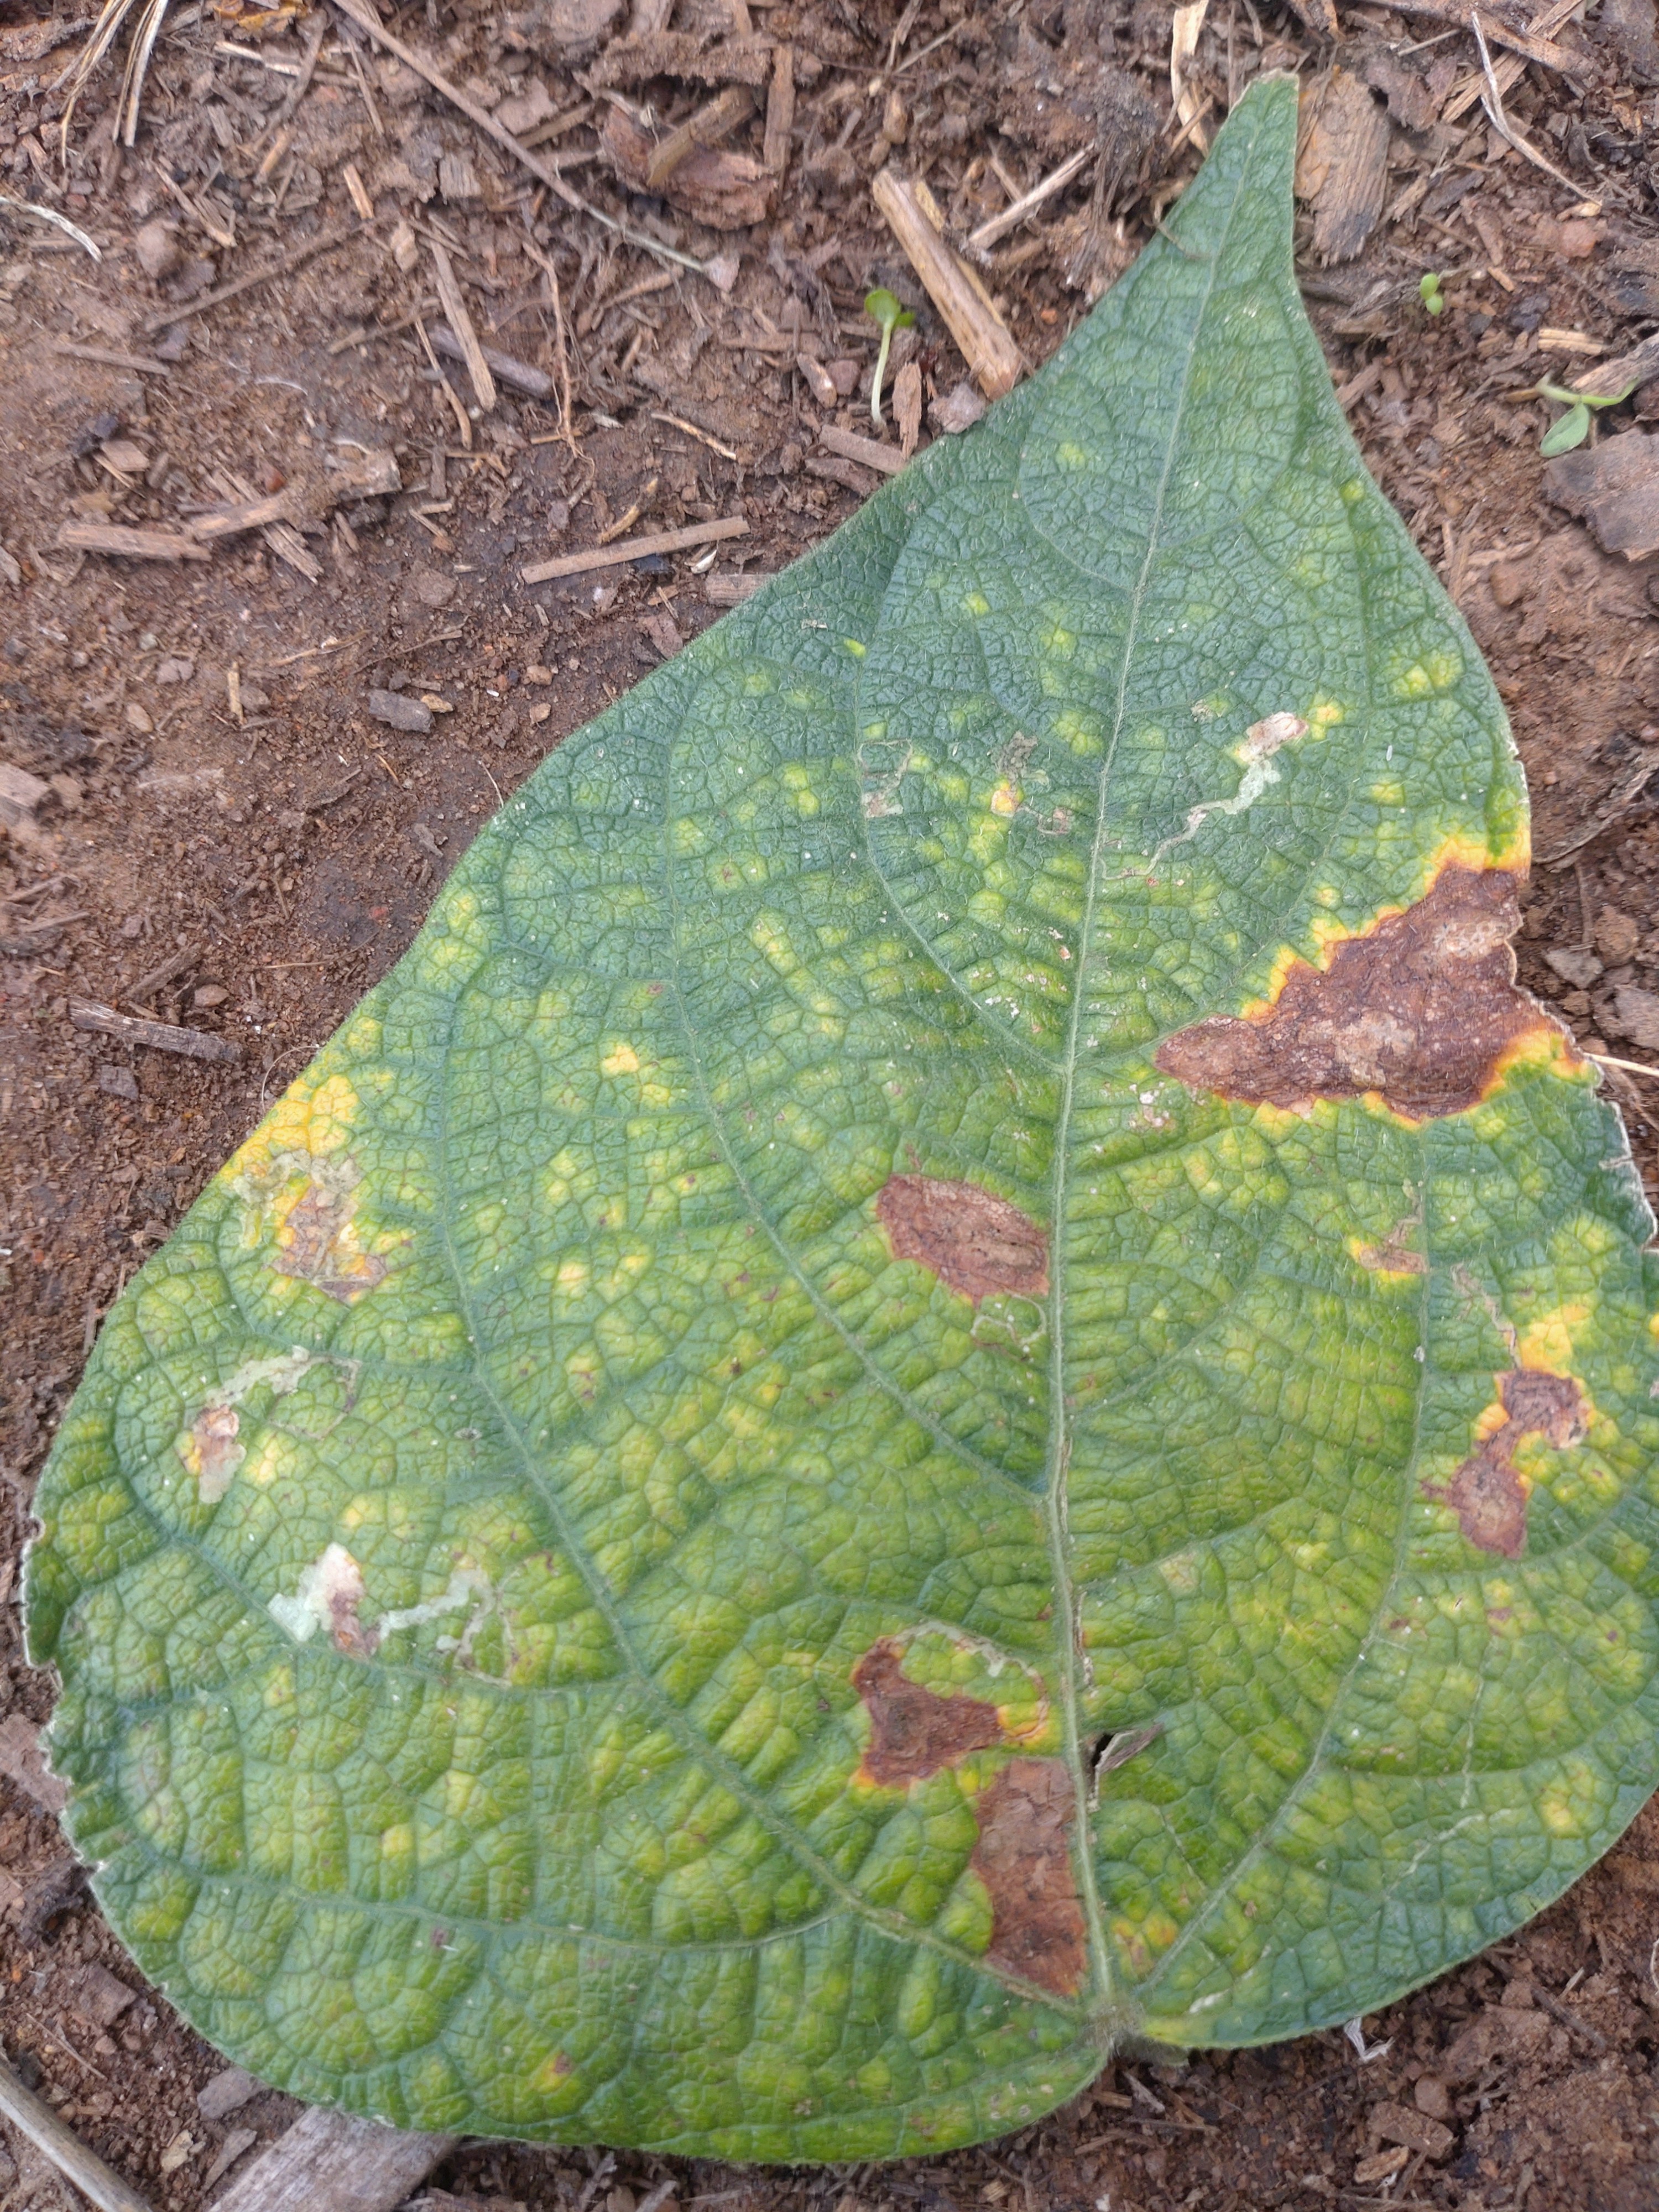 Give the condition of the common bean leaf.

rust
